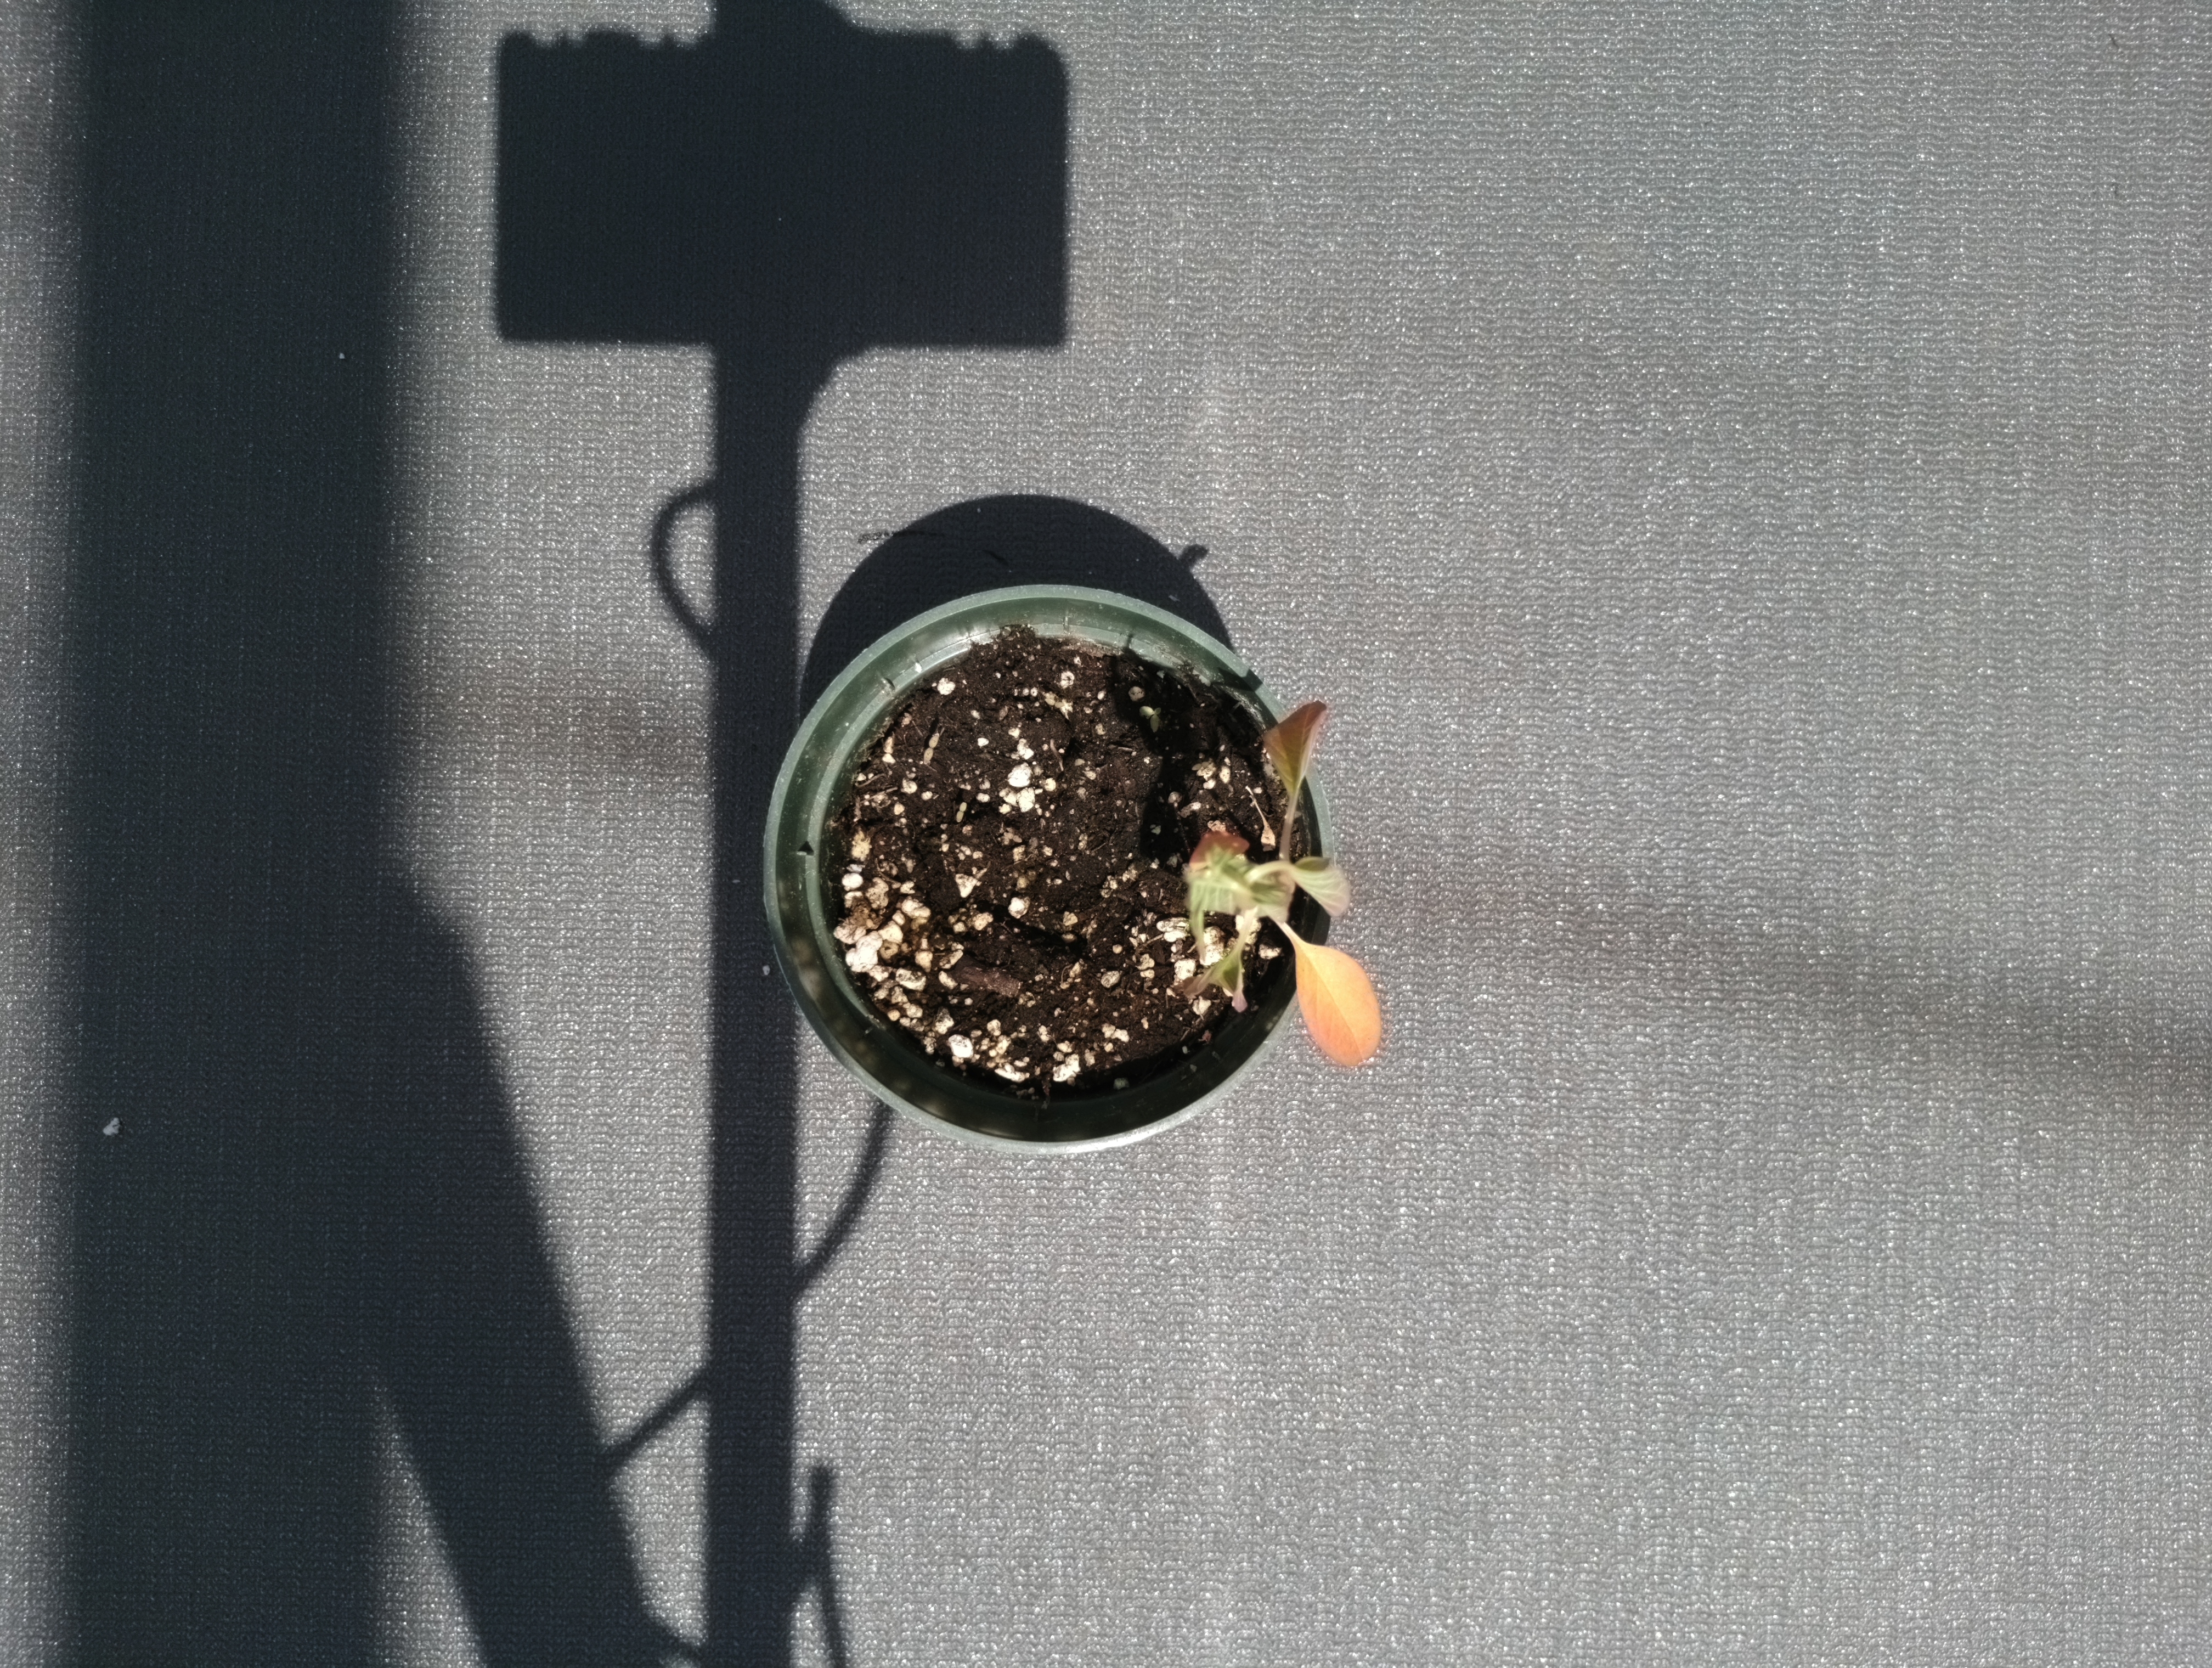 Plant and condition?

waterhemp, epinasty
